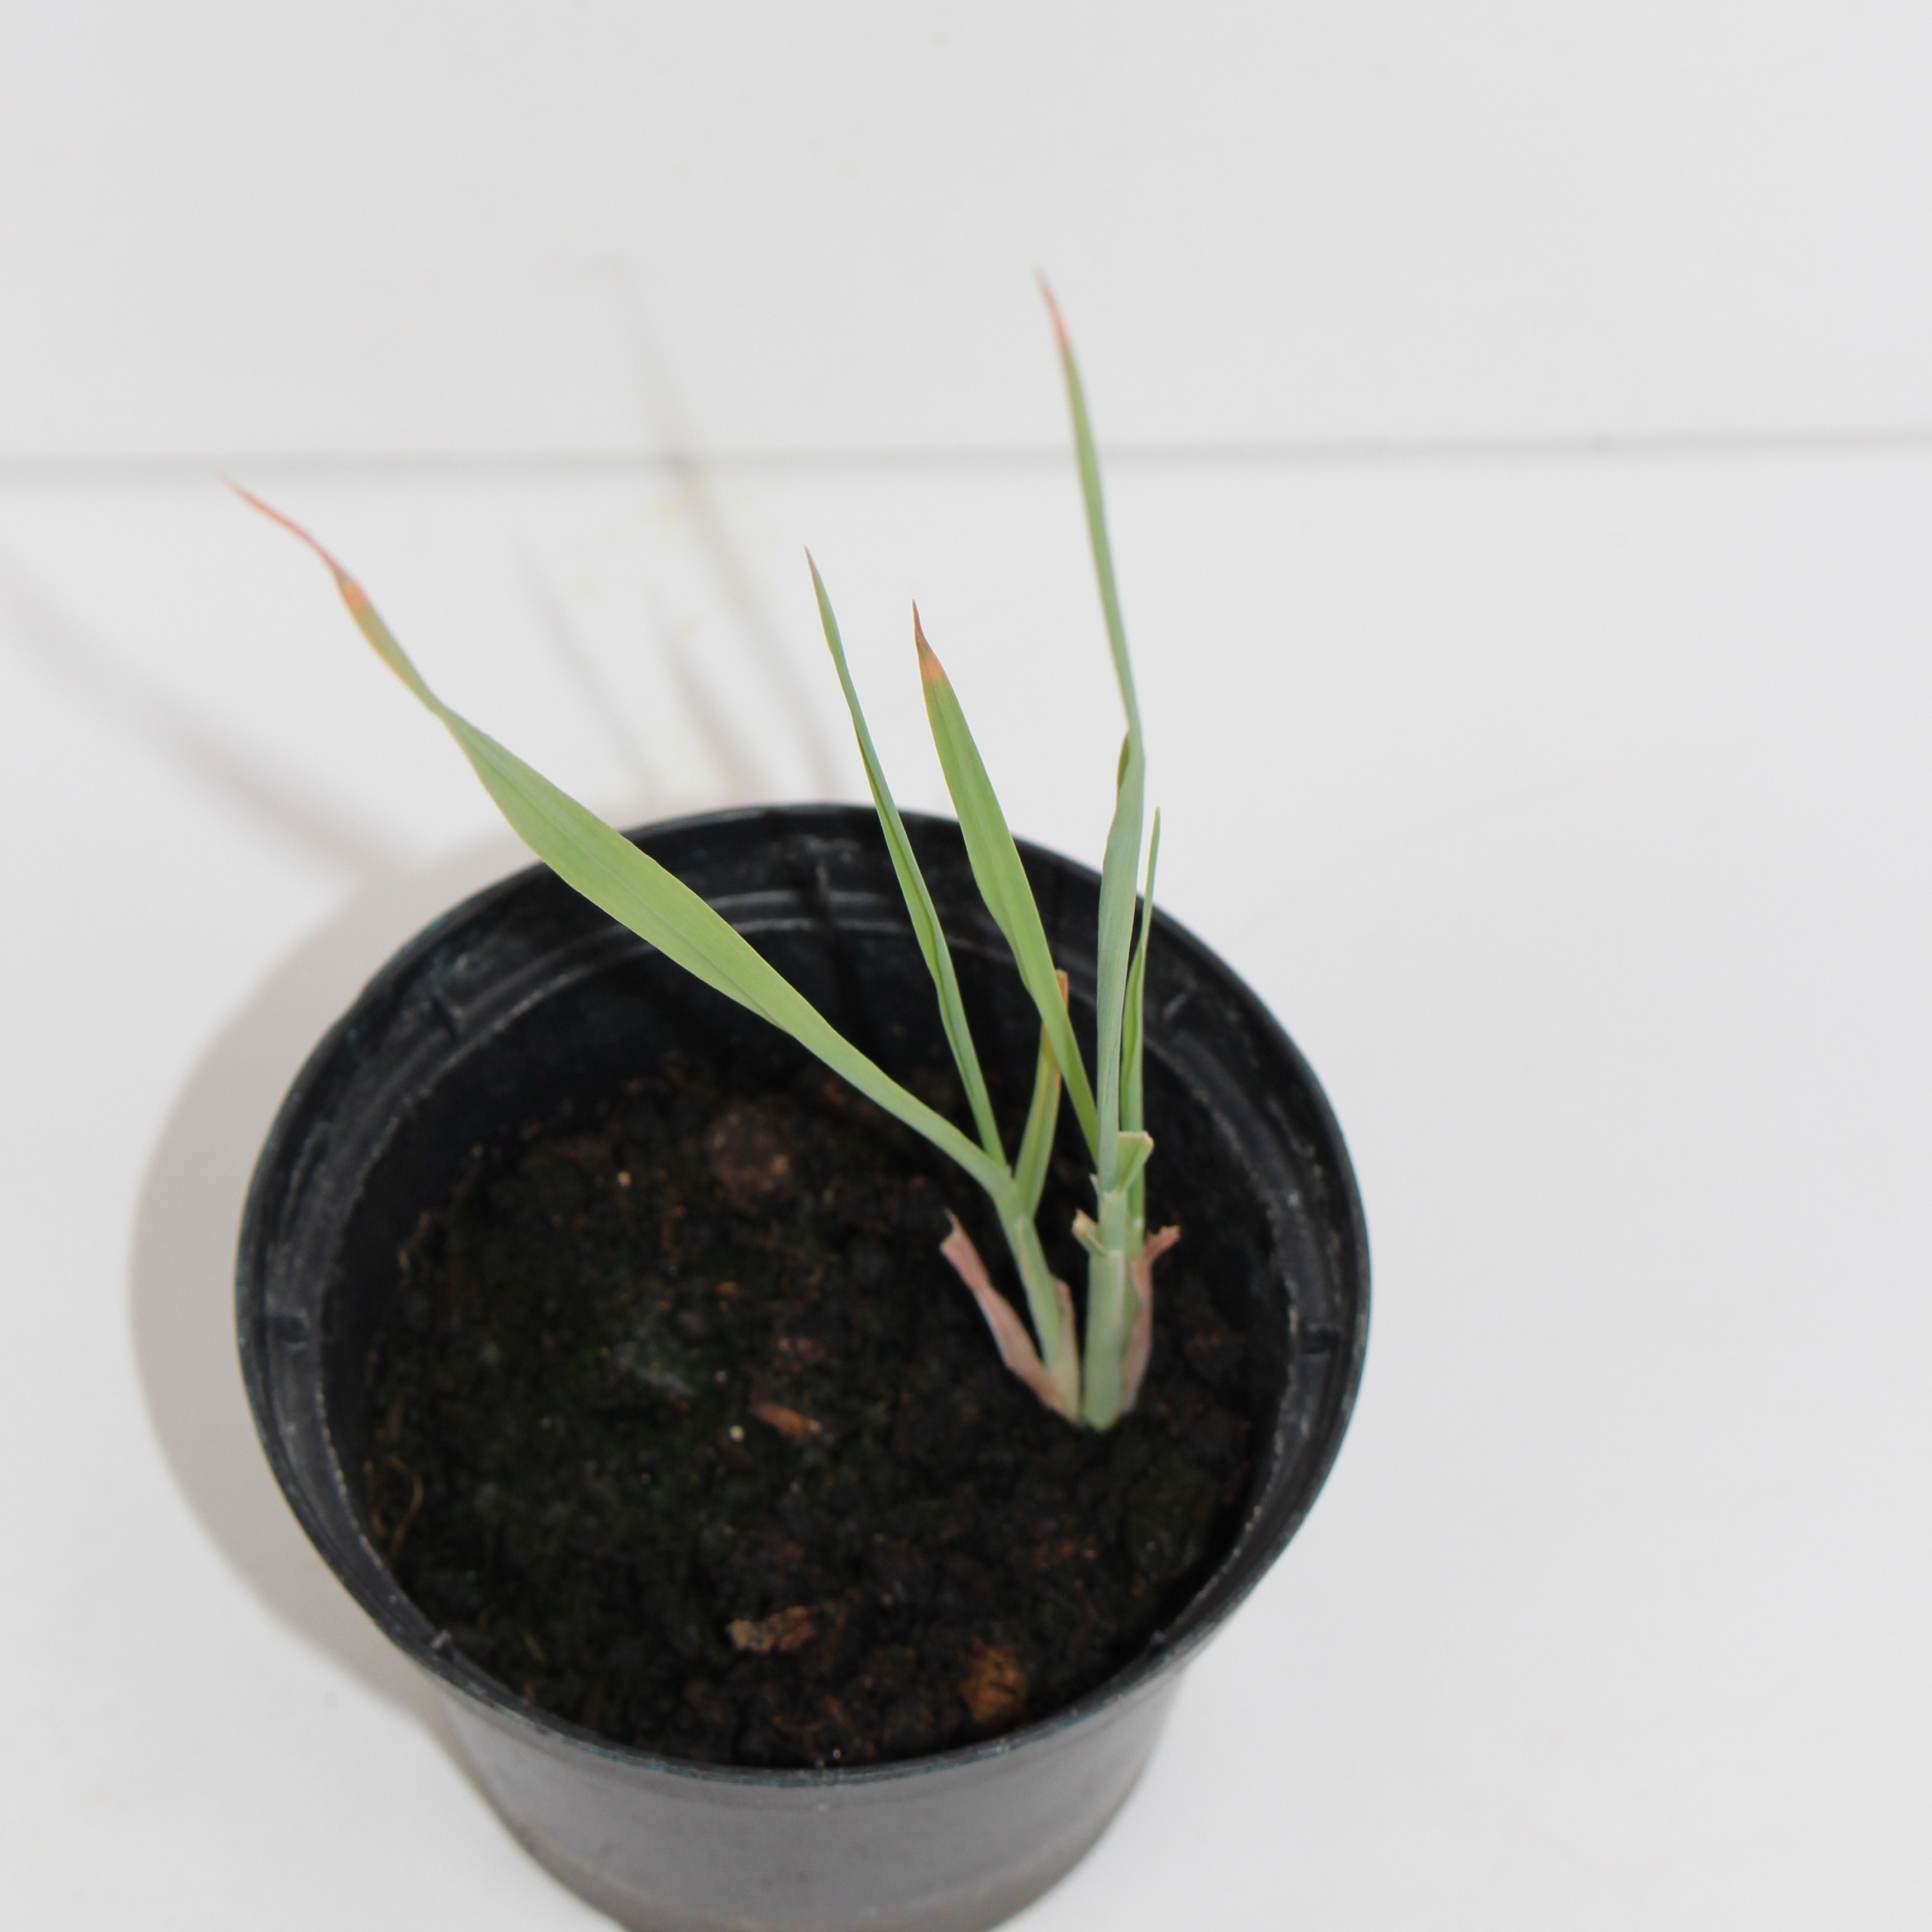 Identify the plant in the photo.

Avena sterilis
